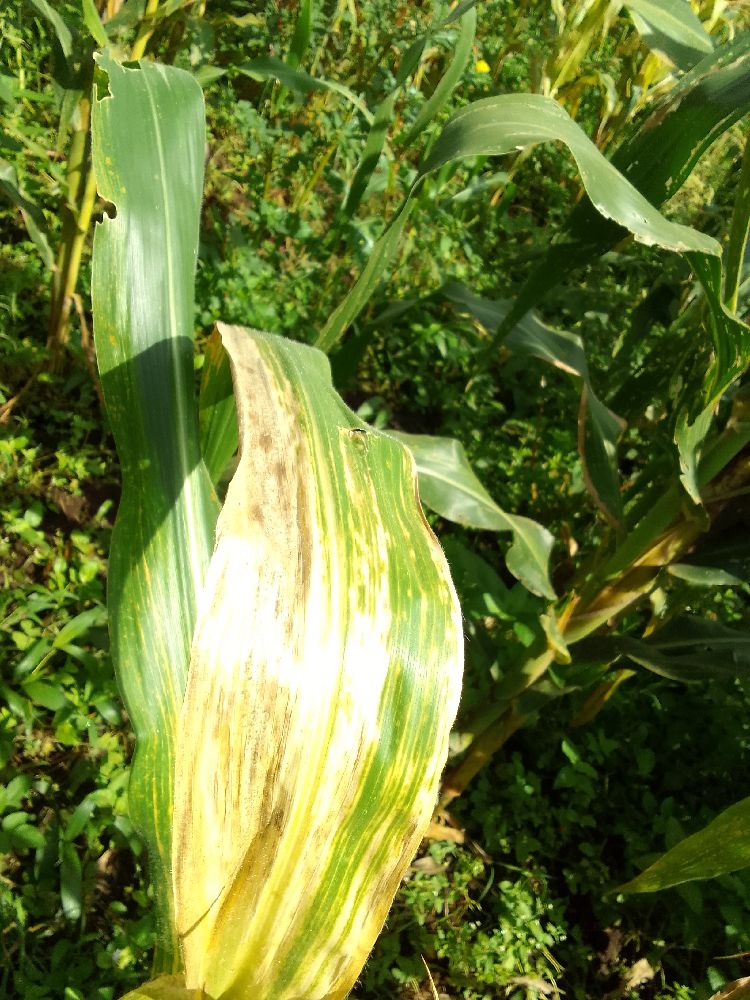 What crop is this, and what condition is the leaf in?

maize, maize lethal necrosis
